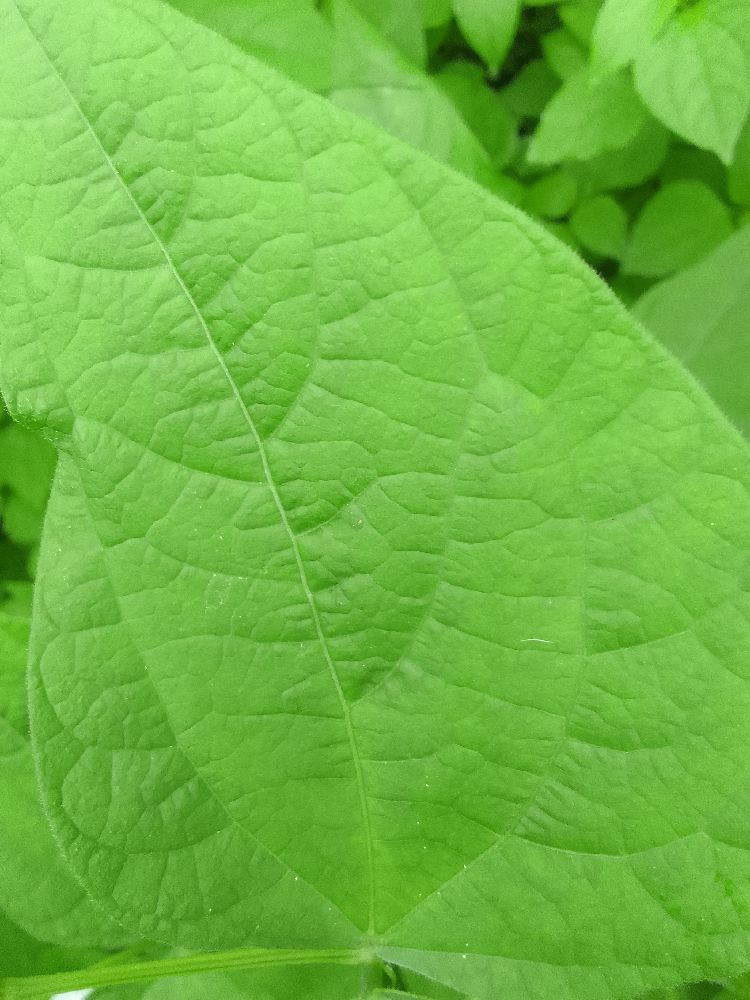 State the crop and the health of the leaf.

common bean, healthy
